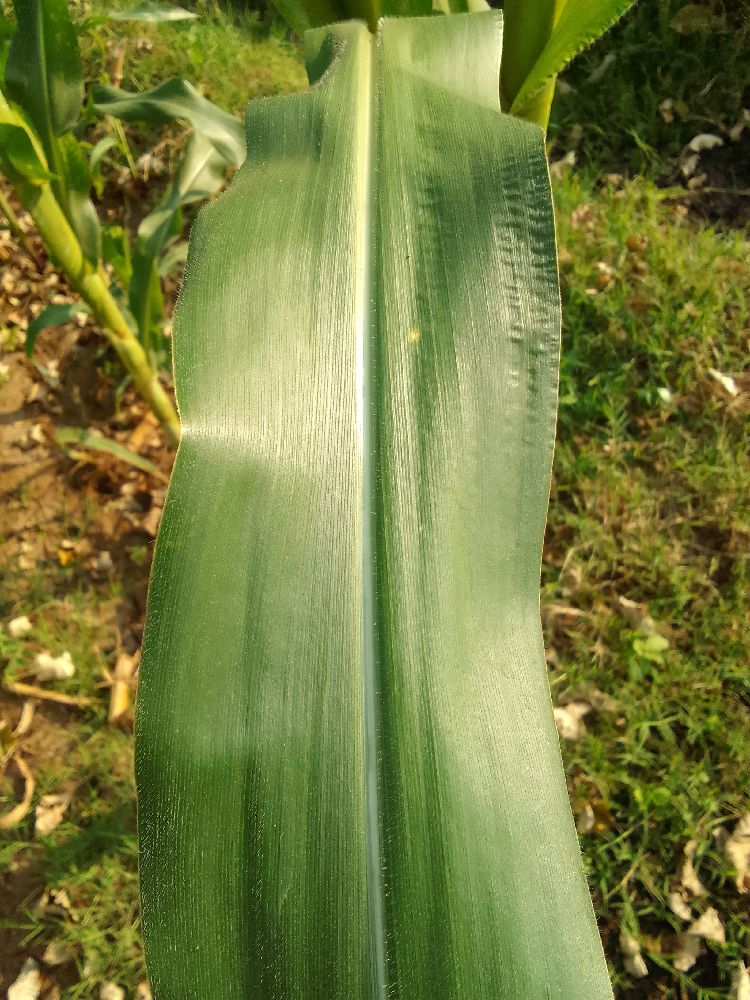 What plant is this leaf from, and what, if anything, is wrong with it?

maize, healthy
